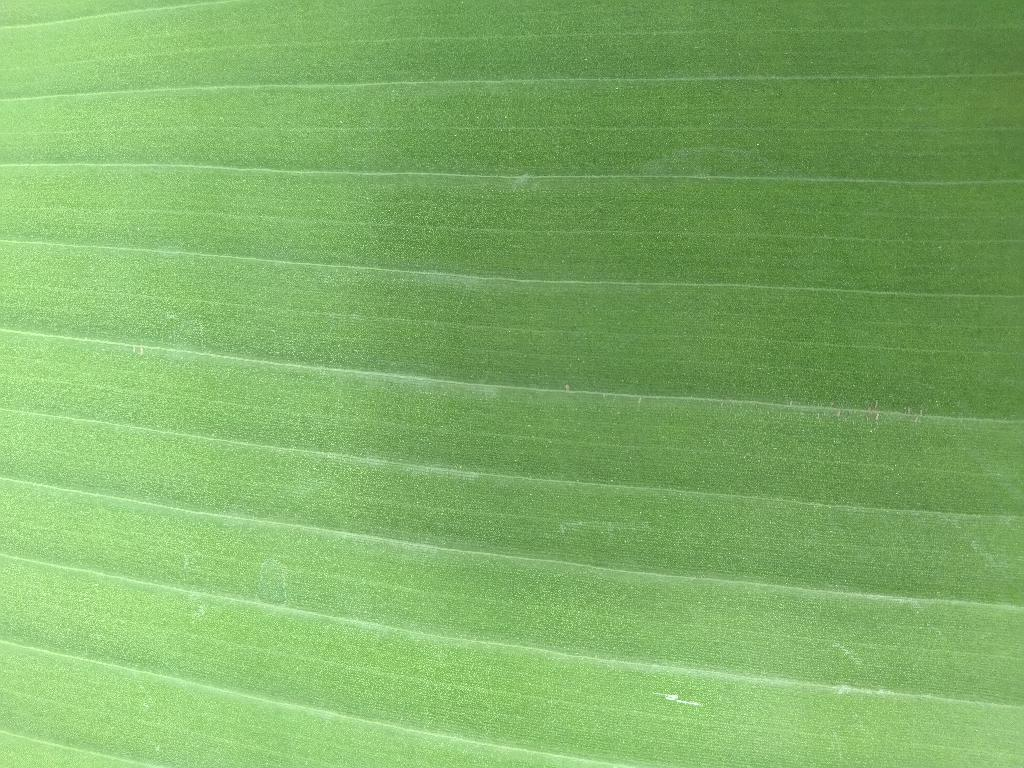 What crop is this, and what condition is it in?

banana, healthy
